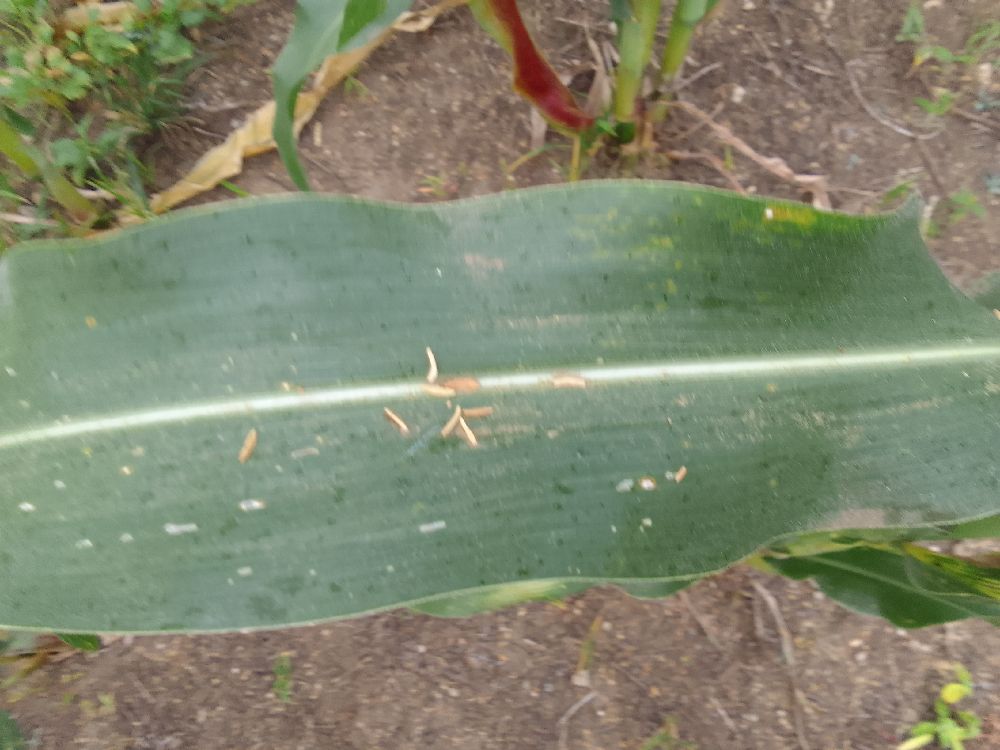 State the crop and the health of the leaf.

maize, healthy
